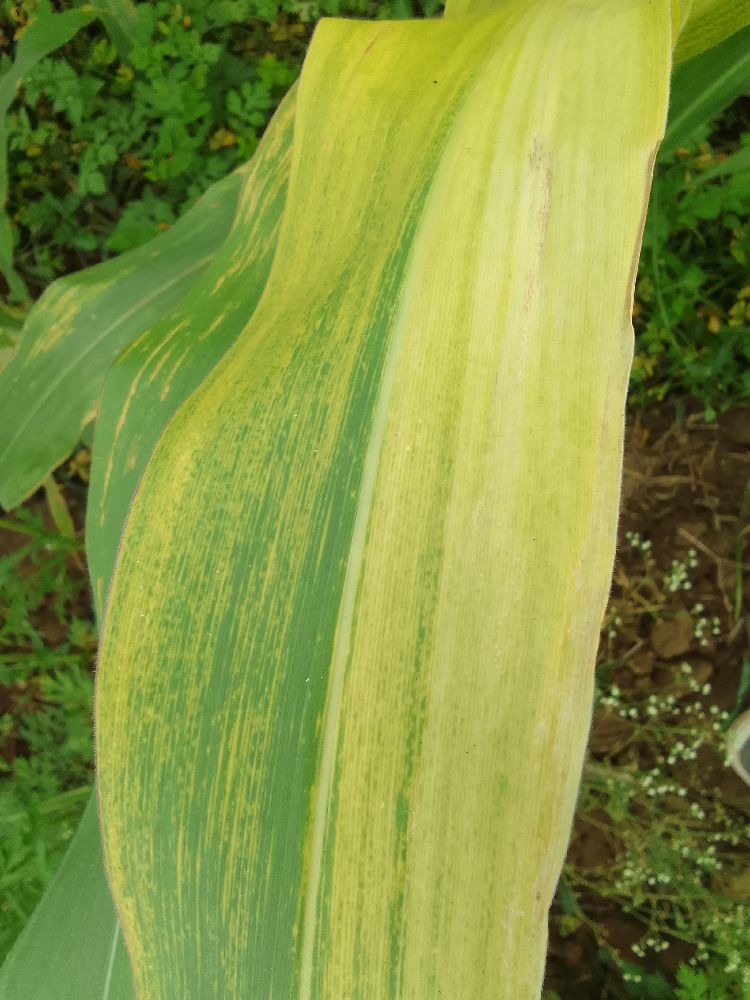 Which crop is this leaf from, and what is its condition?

maize, maize lethal necrosis
